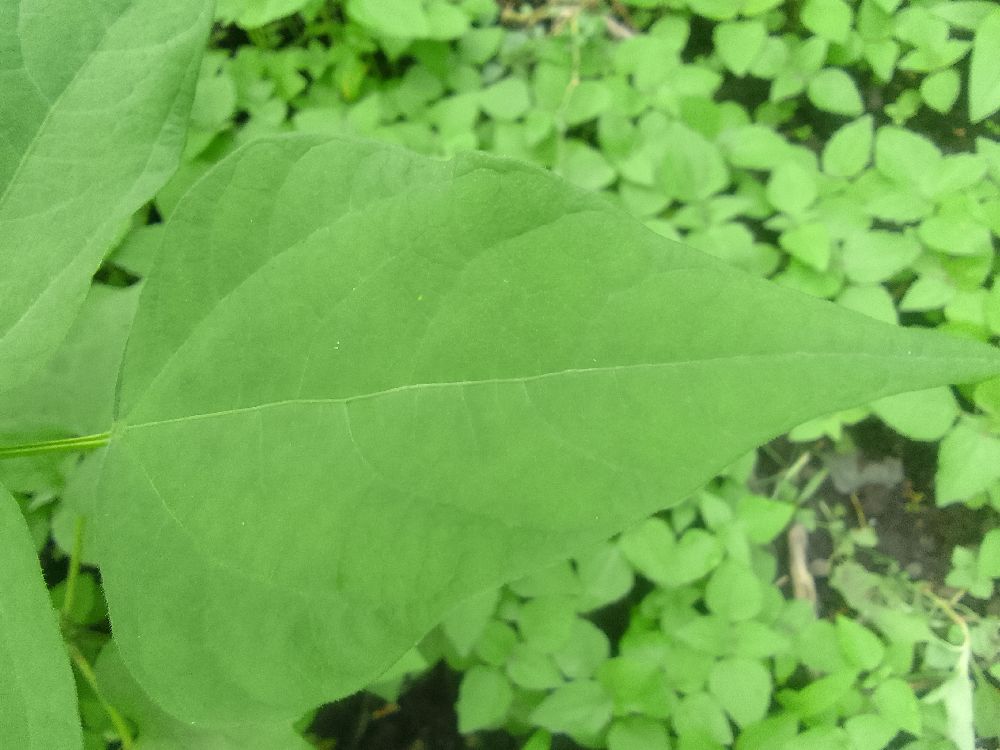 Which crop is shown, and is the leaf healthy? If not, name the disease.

common bean, healthy
